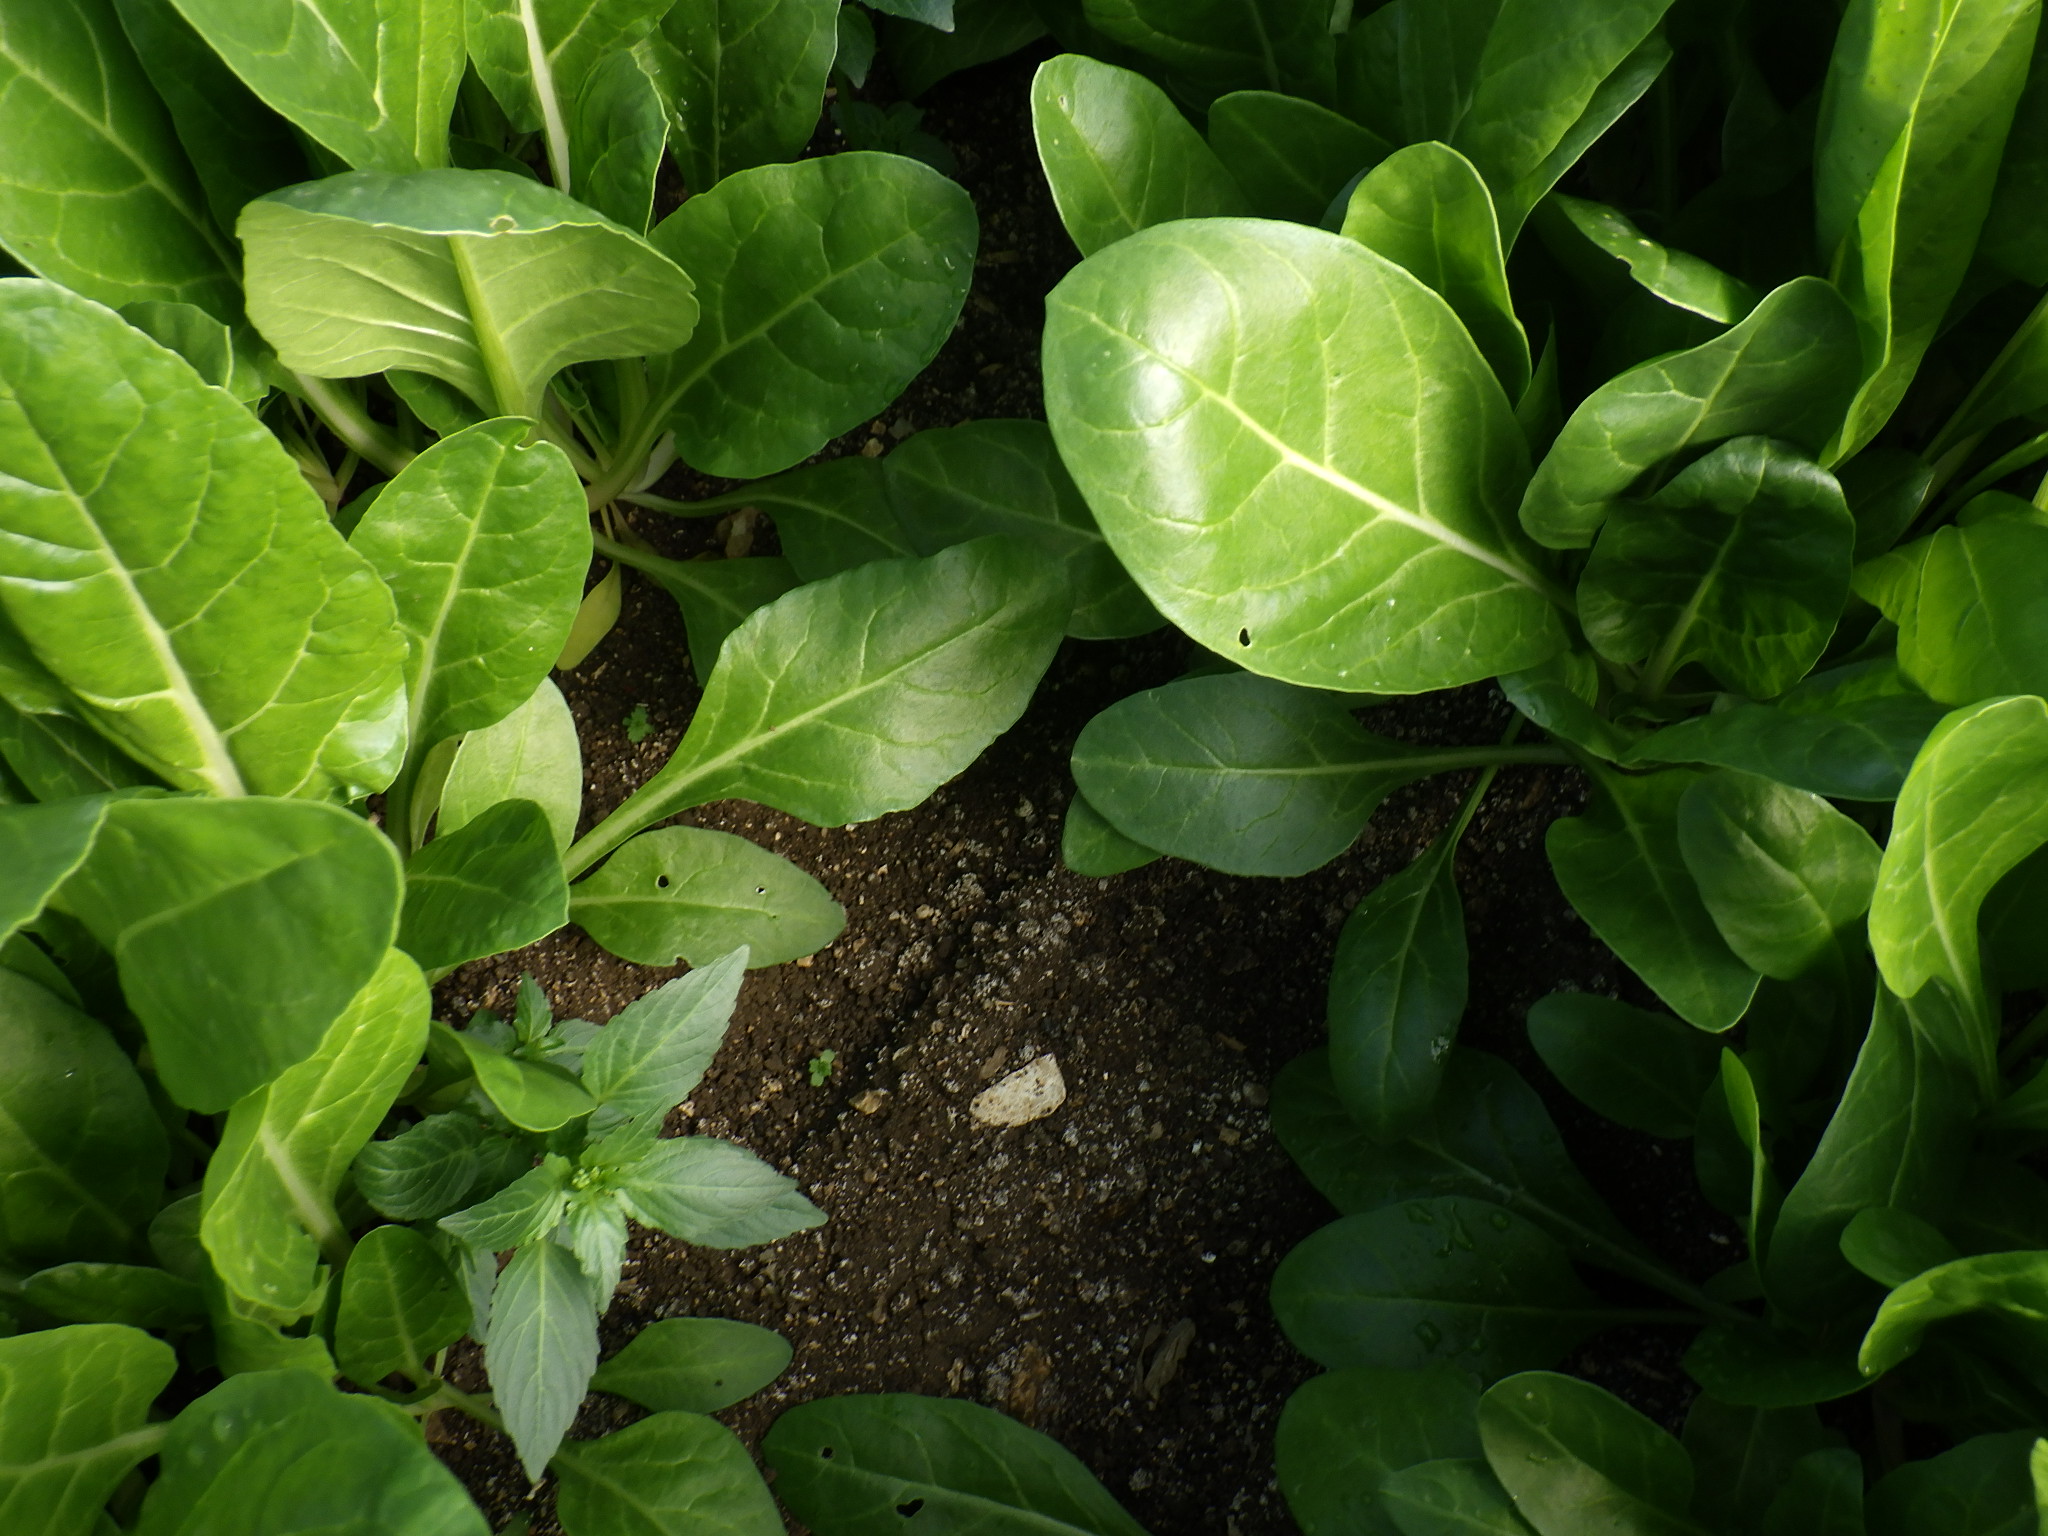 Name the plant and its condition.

chard, healthy
